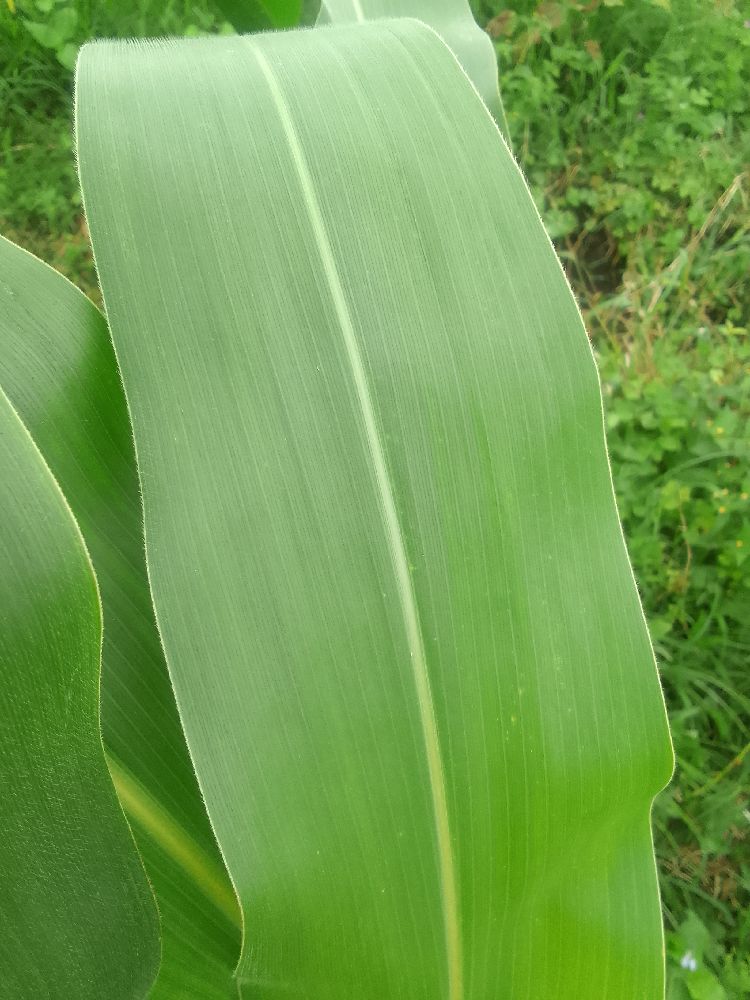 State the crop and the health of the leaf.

maize, healthy
